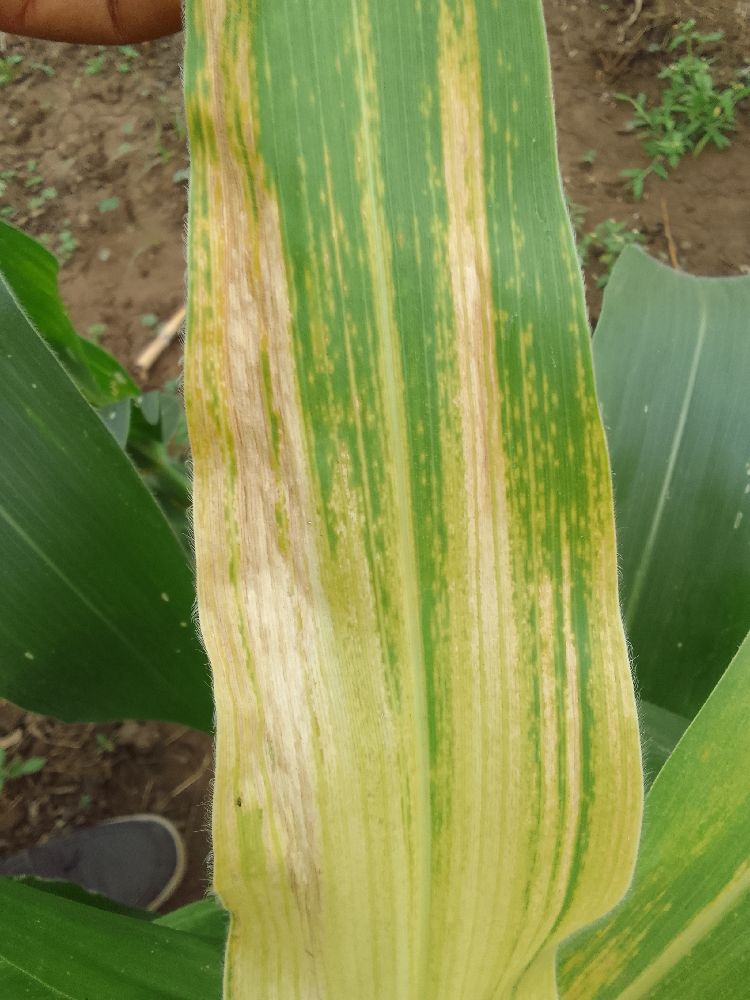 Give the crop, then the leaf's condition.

maize, maize lethal necrosis
